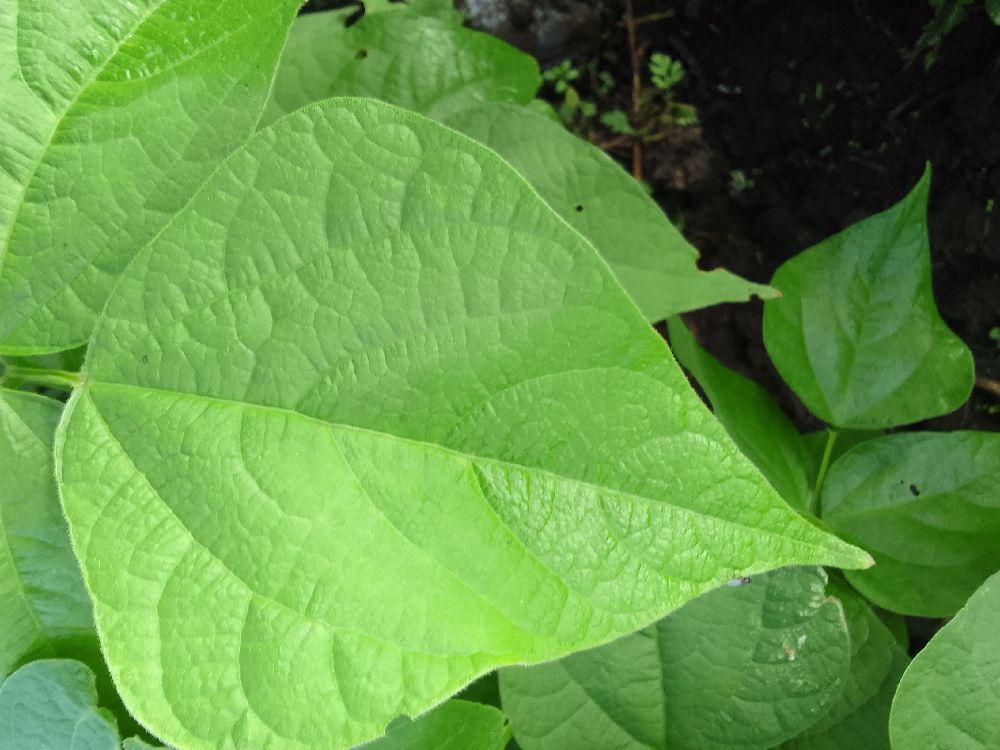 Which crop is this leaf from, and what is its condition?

common bean, healthy
